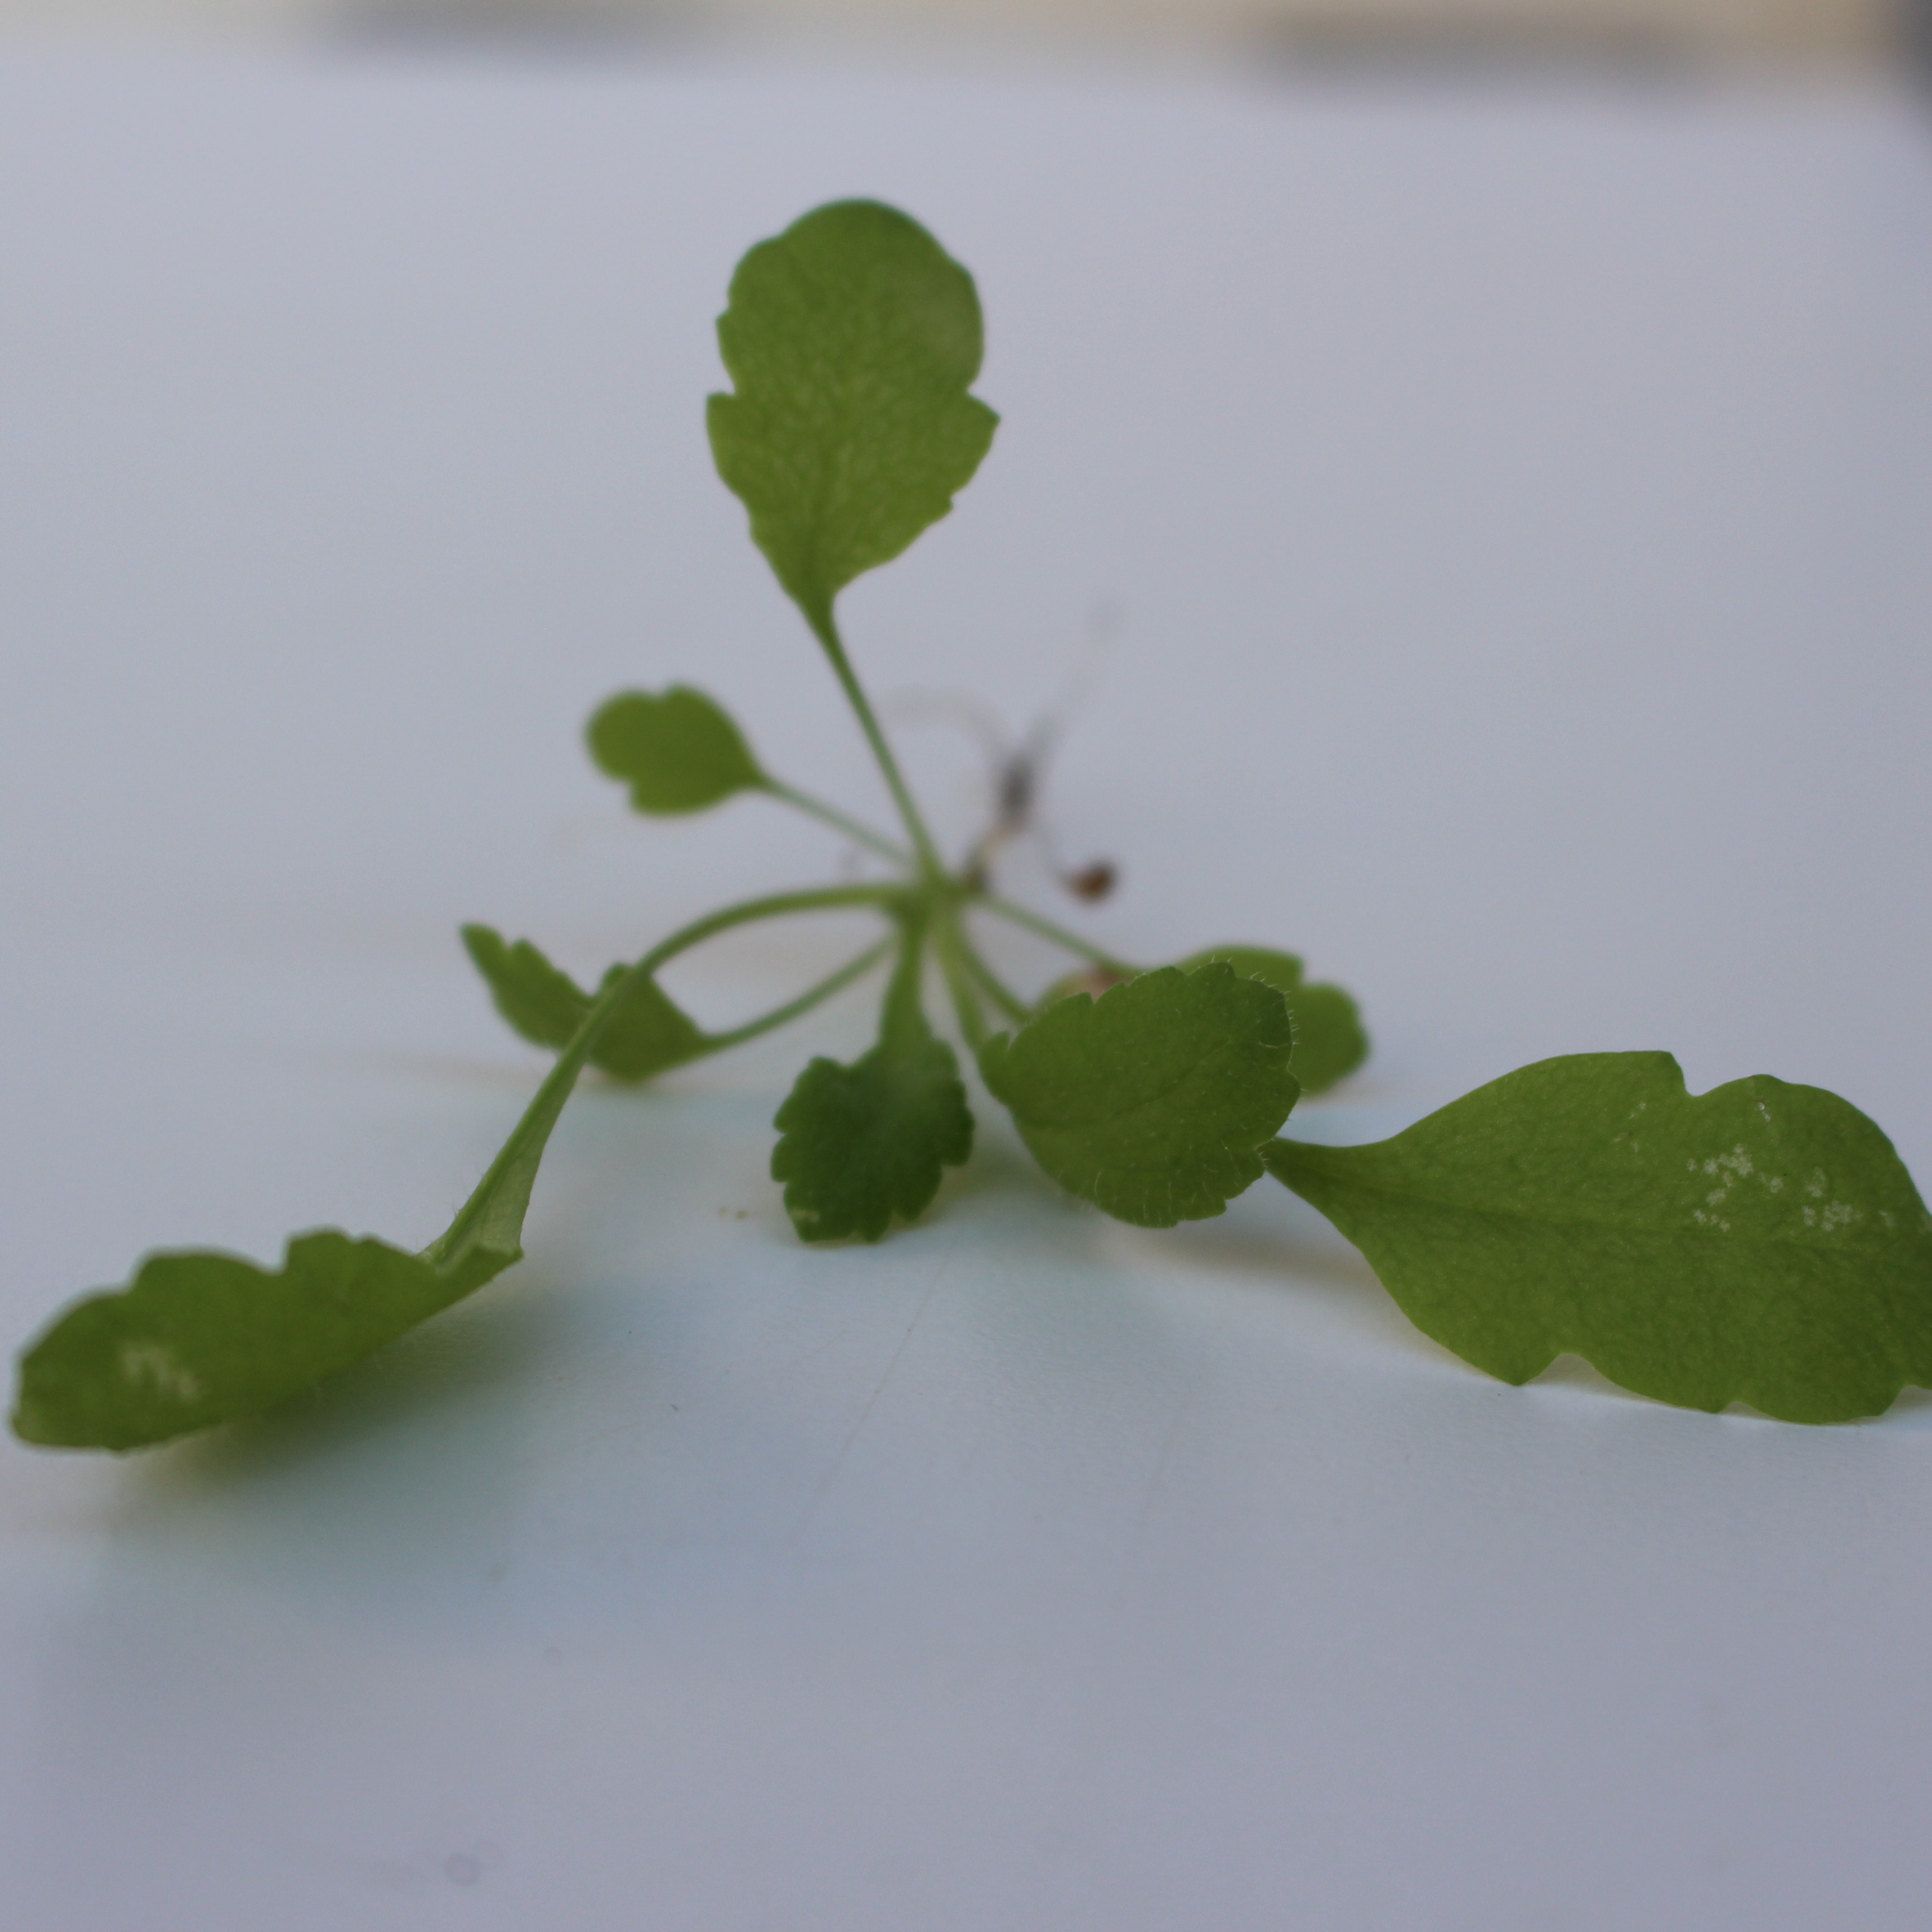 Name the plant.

Papaver rhoeas
